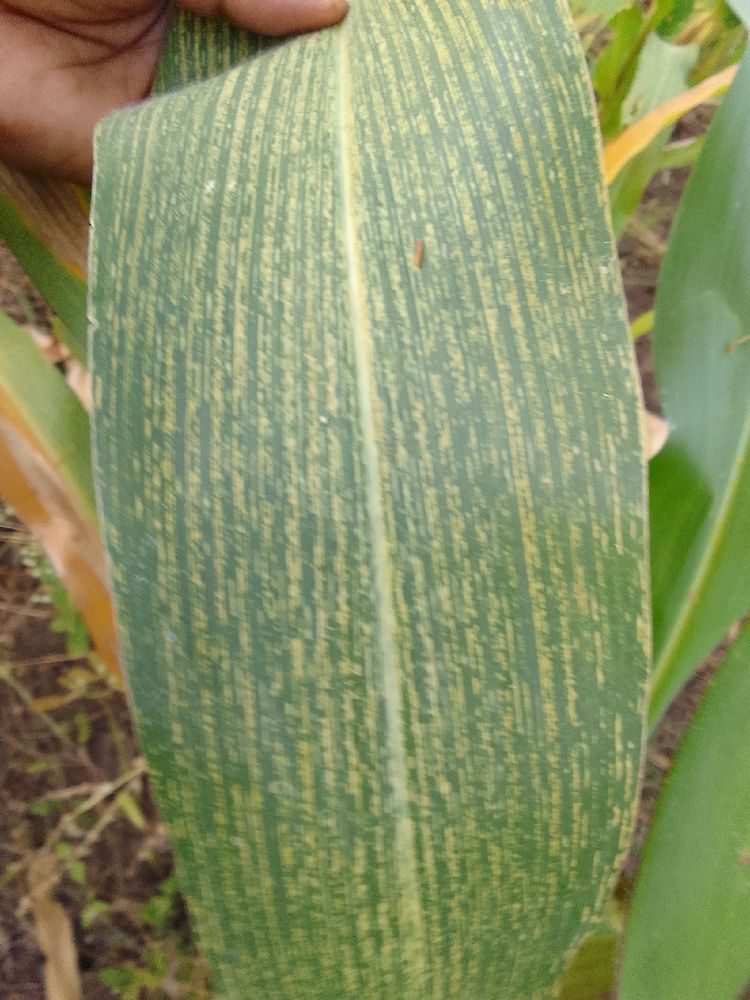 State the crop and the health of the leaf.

maize, maize streak virus
